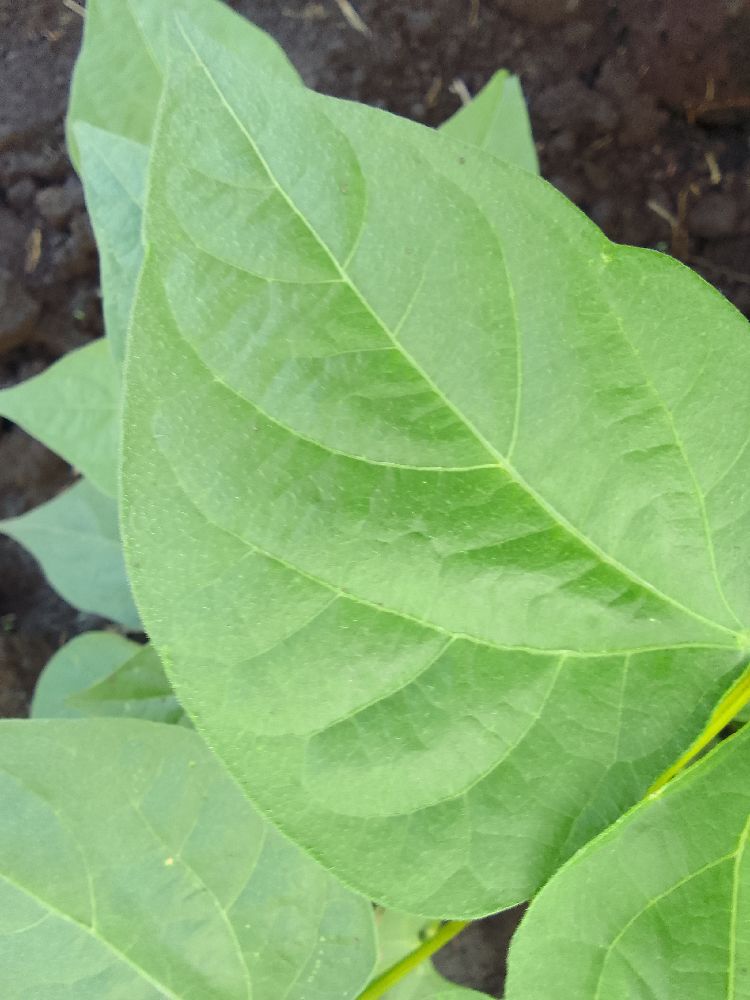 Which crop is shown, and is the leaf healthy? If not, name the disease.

common bean, healthy
